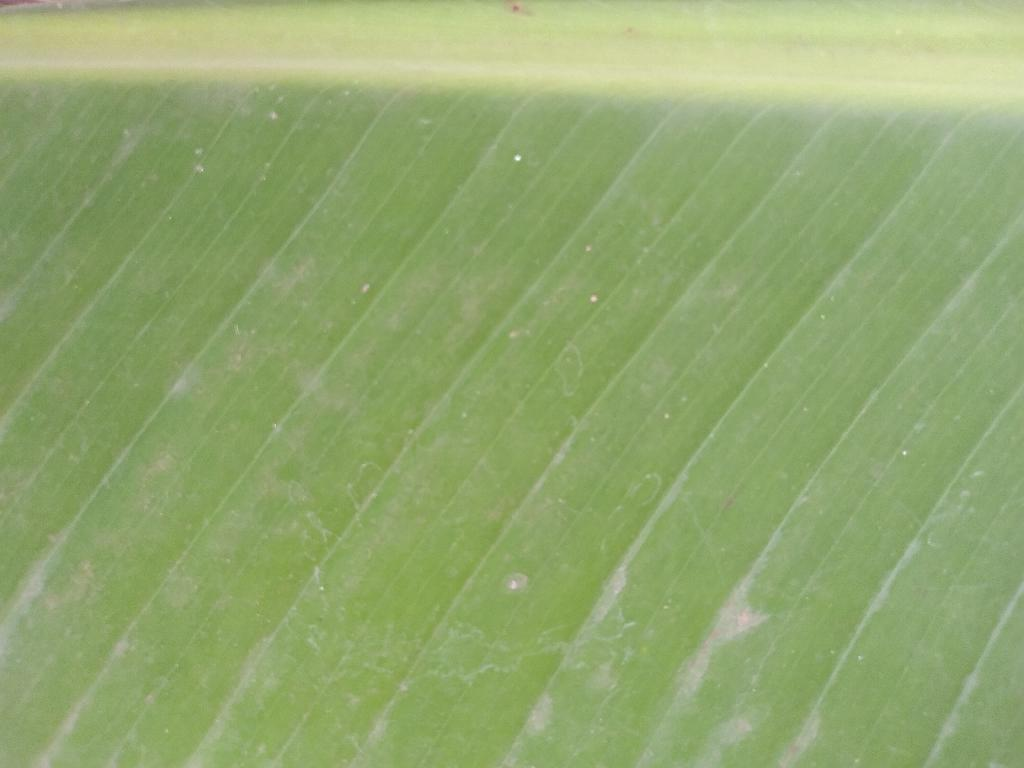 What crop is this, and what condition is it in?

banana, healthy
